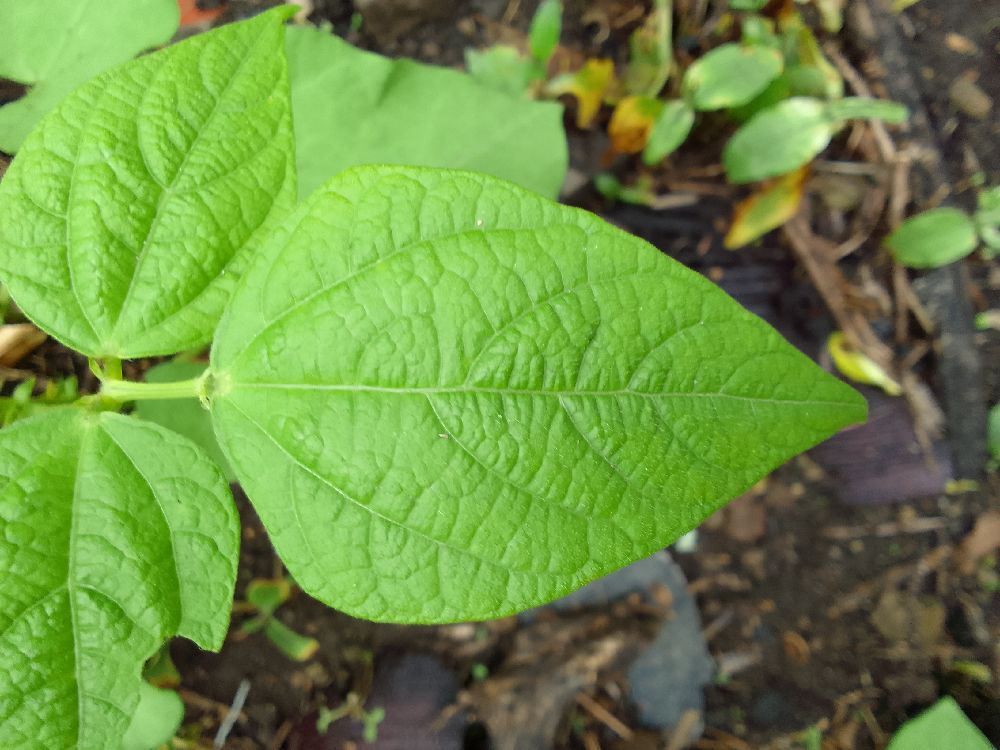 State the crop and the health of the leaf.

common bean, healthy
